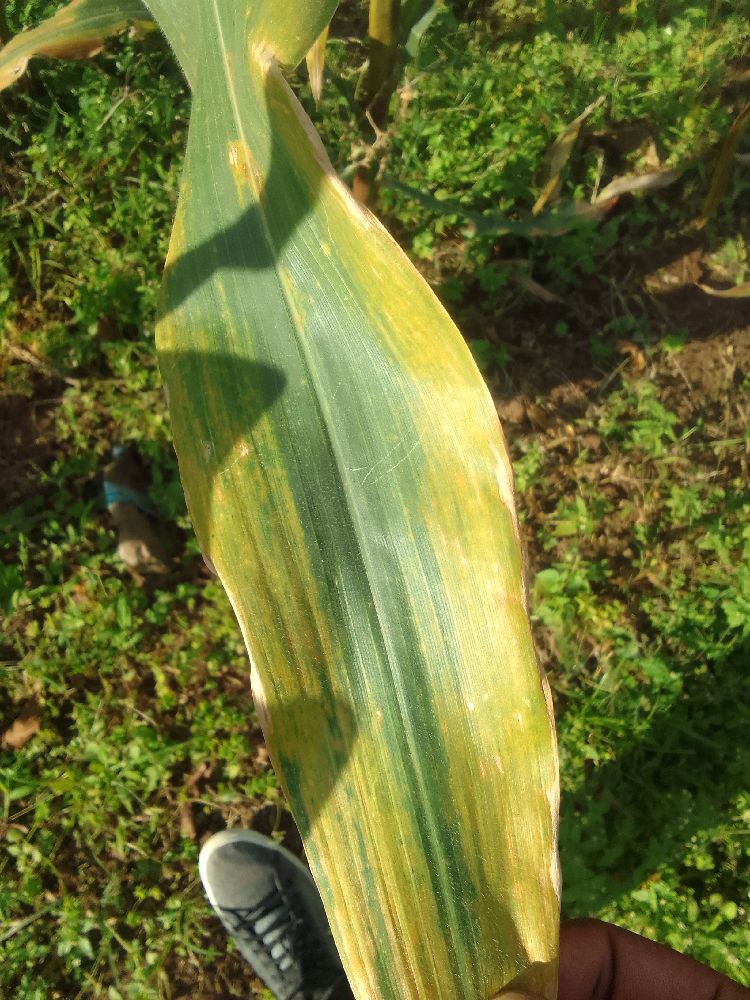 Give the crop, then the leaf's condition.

maize, maize lethal necrosis
